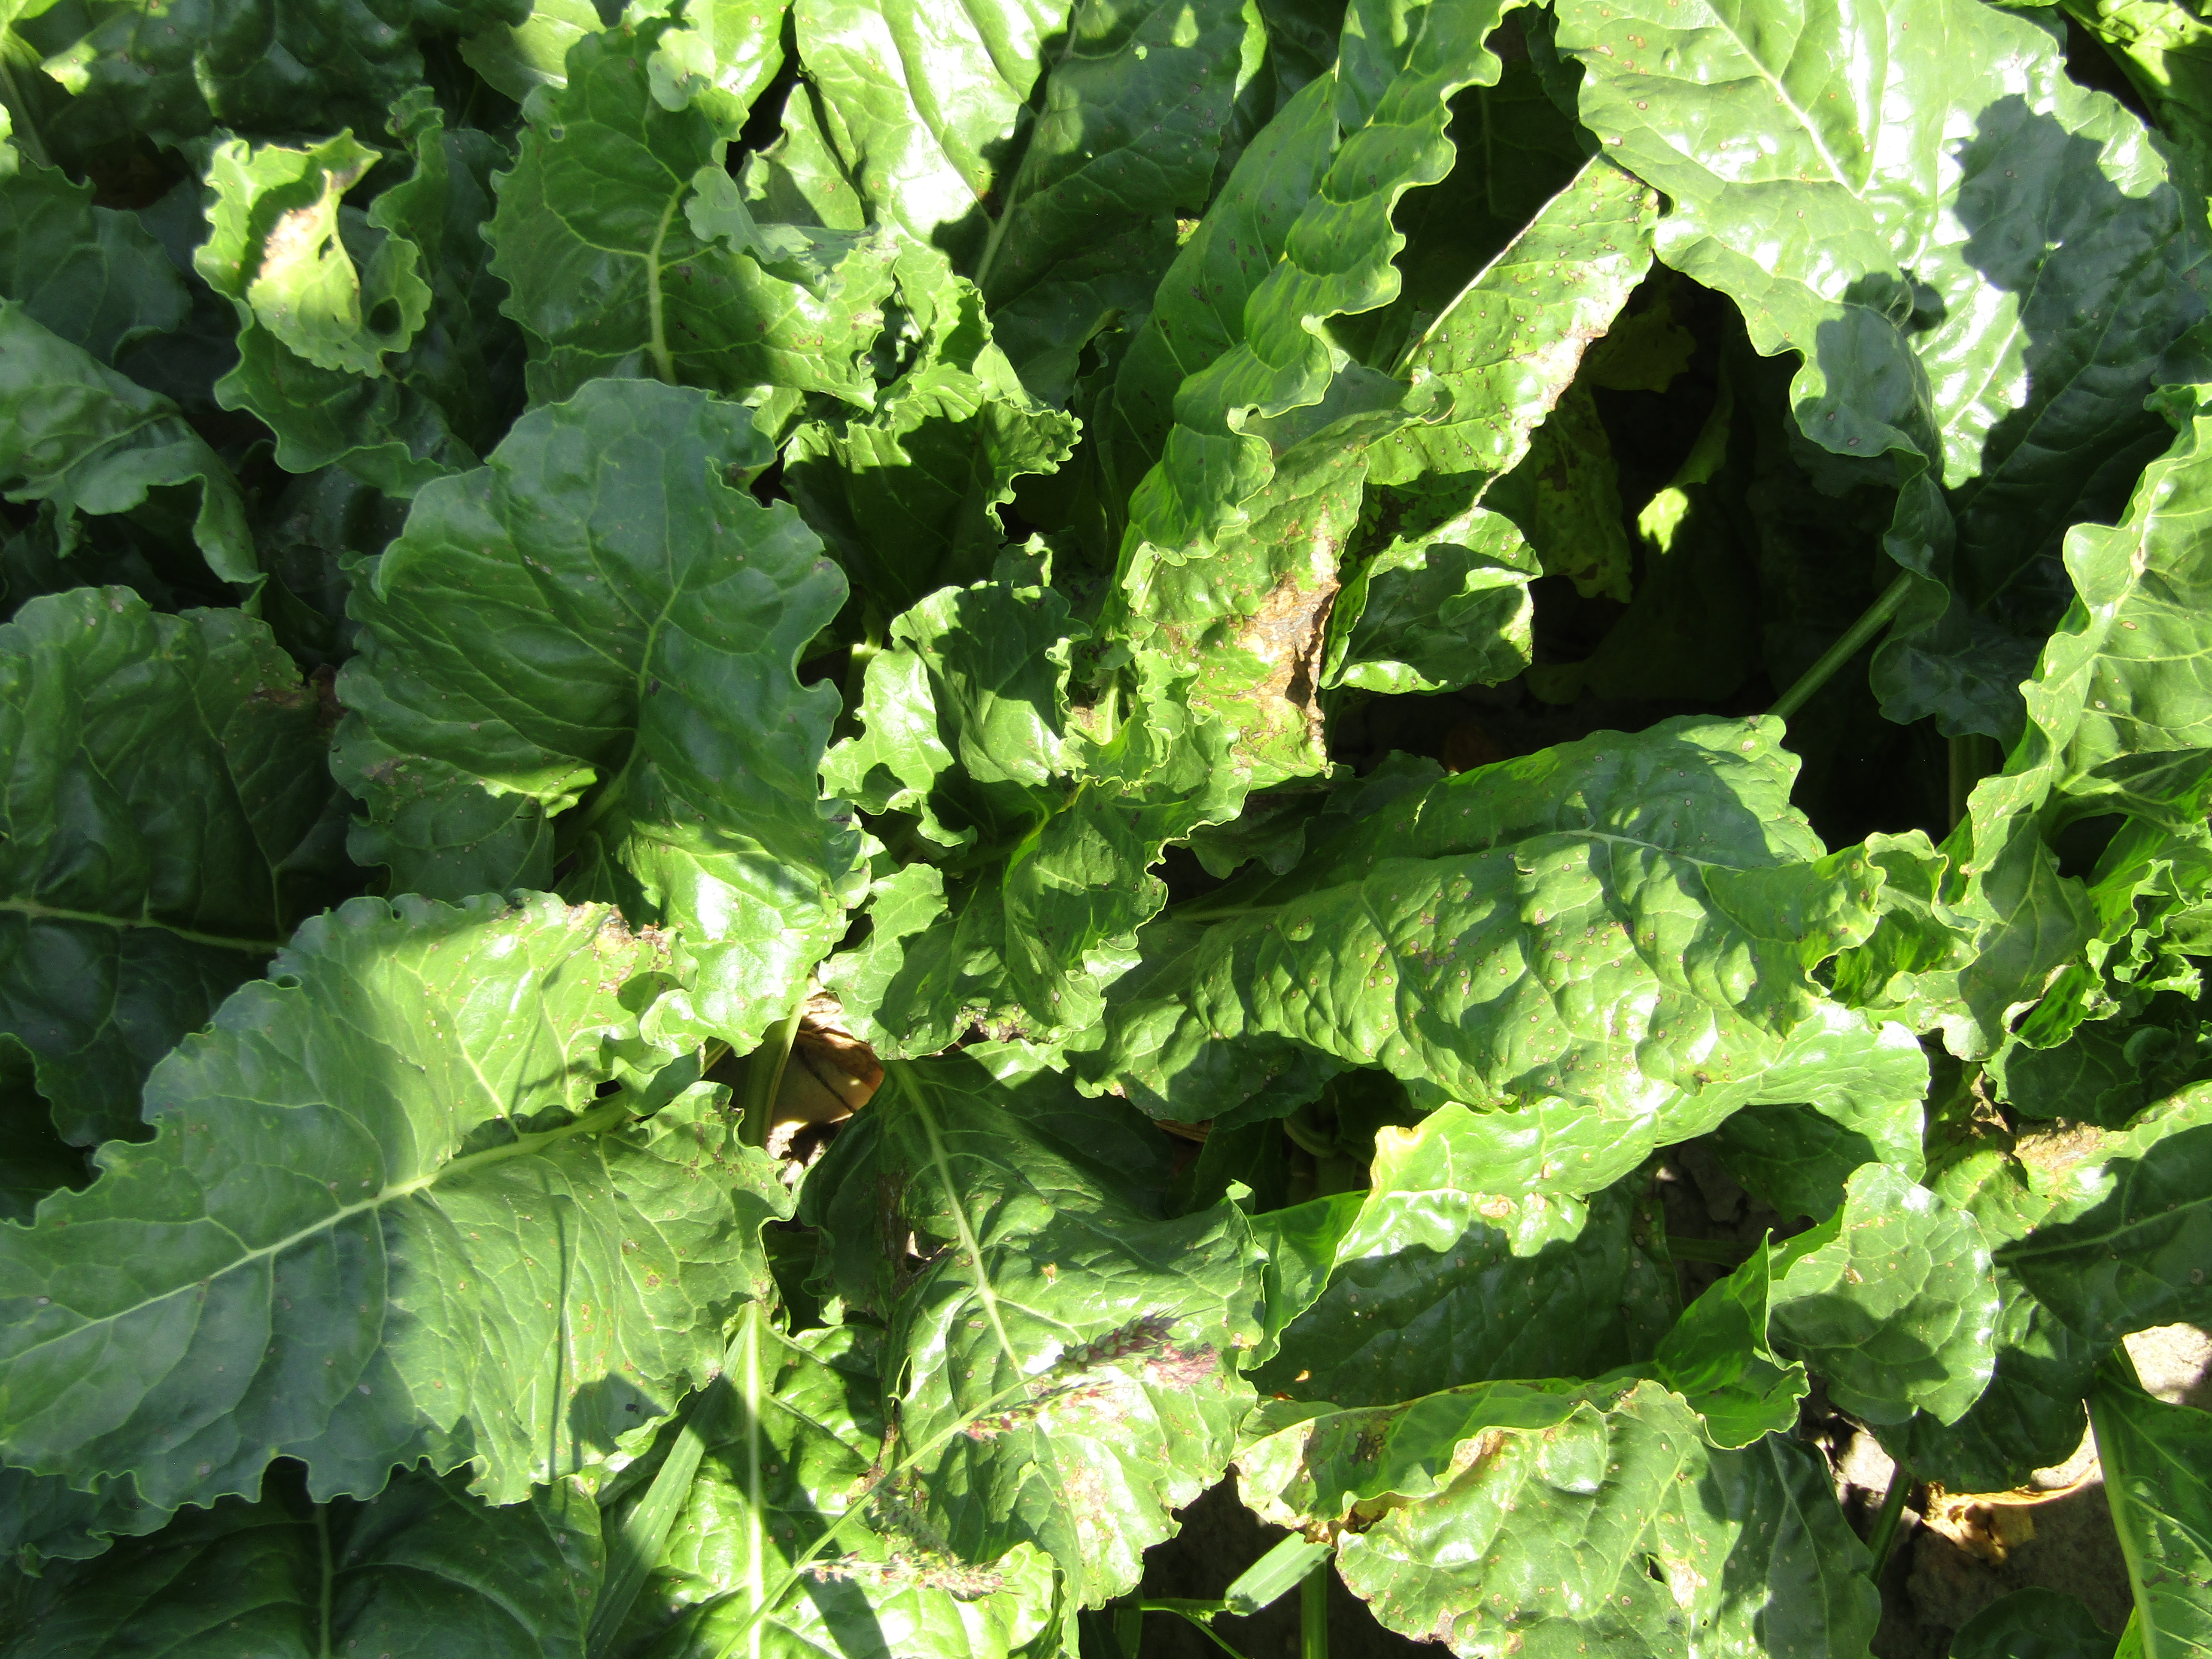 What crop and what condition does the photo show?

beet, cercospora
